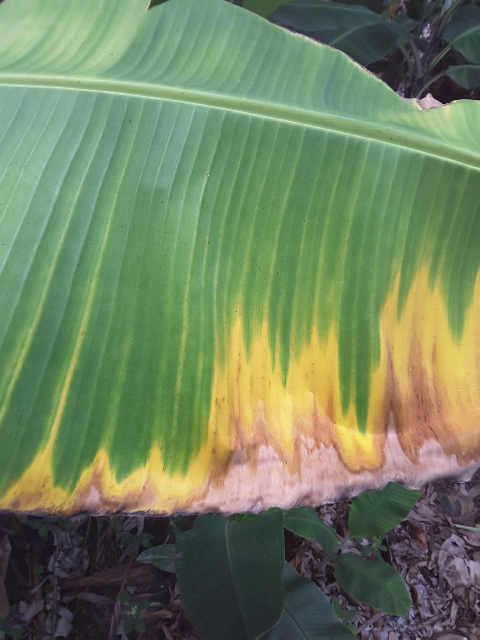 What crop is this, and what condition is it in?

banana, fusarium wilt race 1
